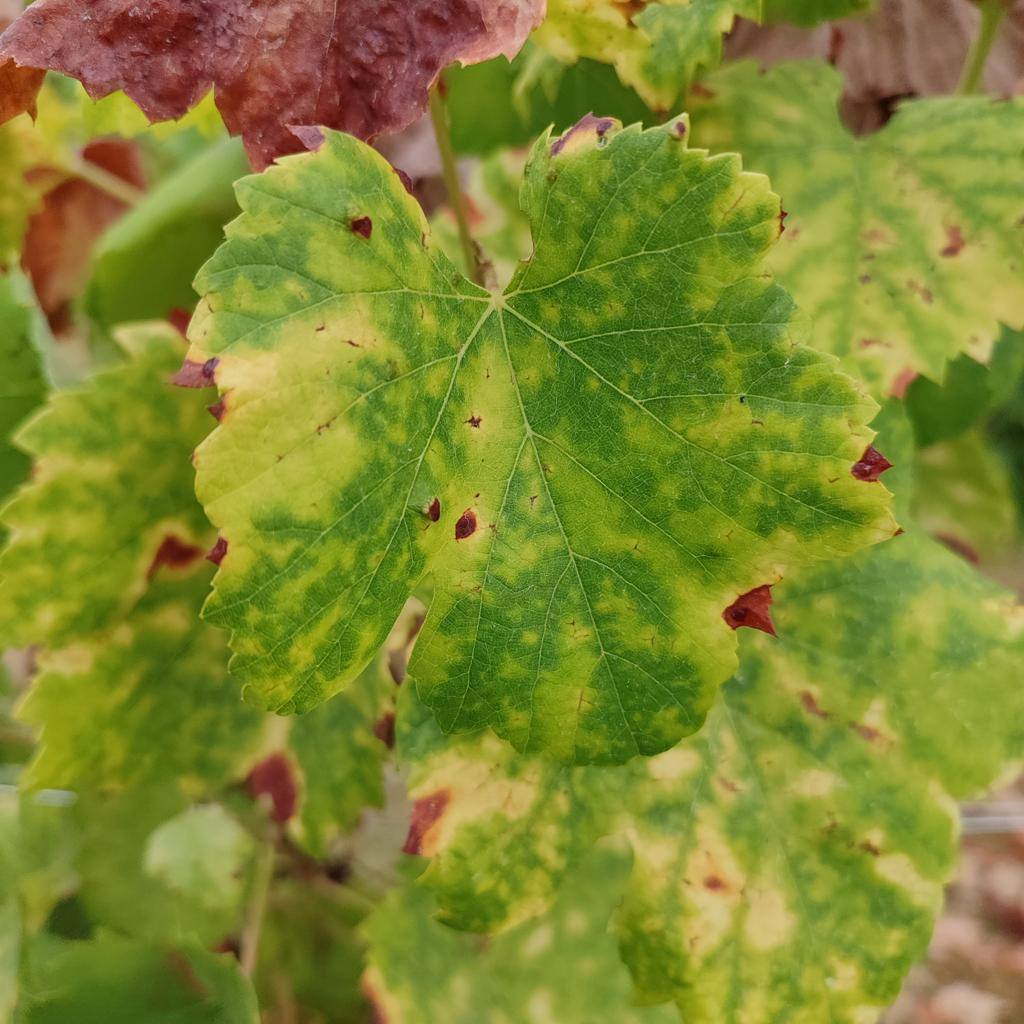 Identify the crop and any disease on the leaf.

grapevine, esca complex
